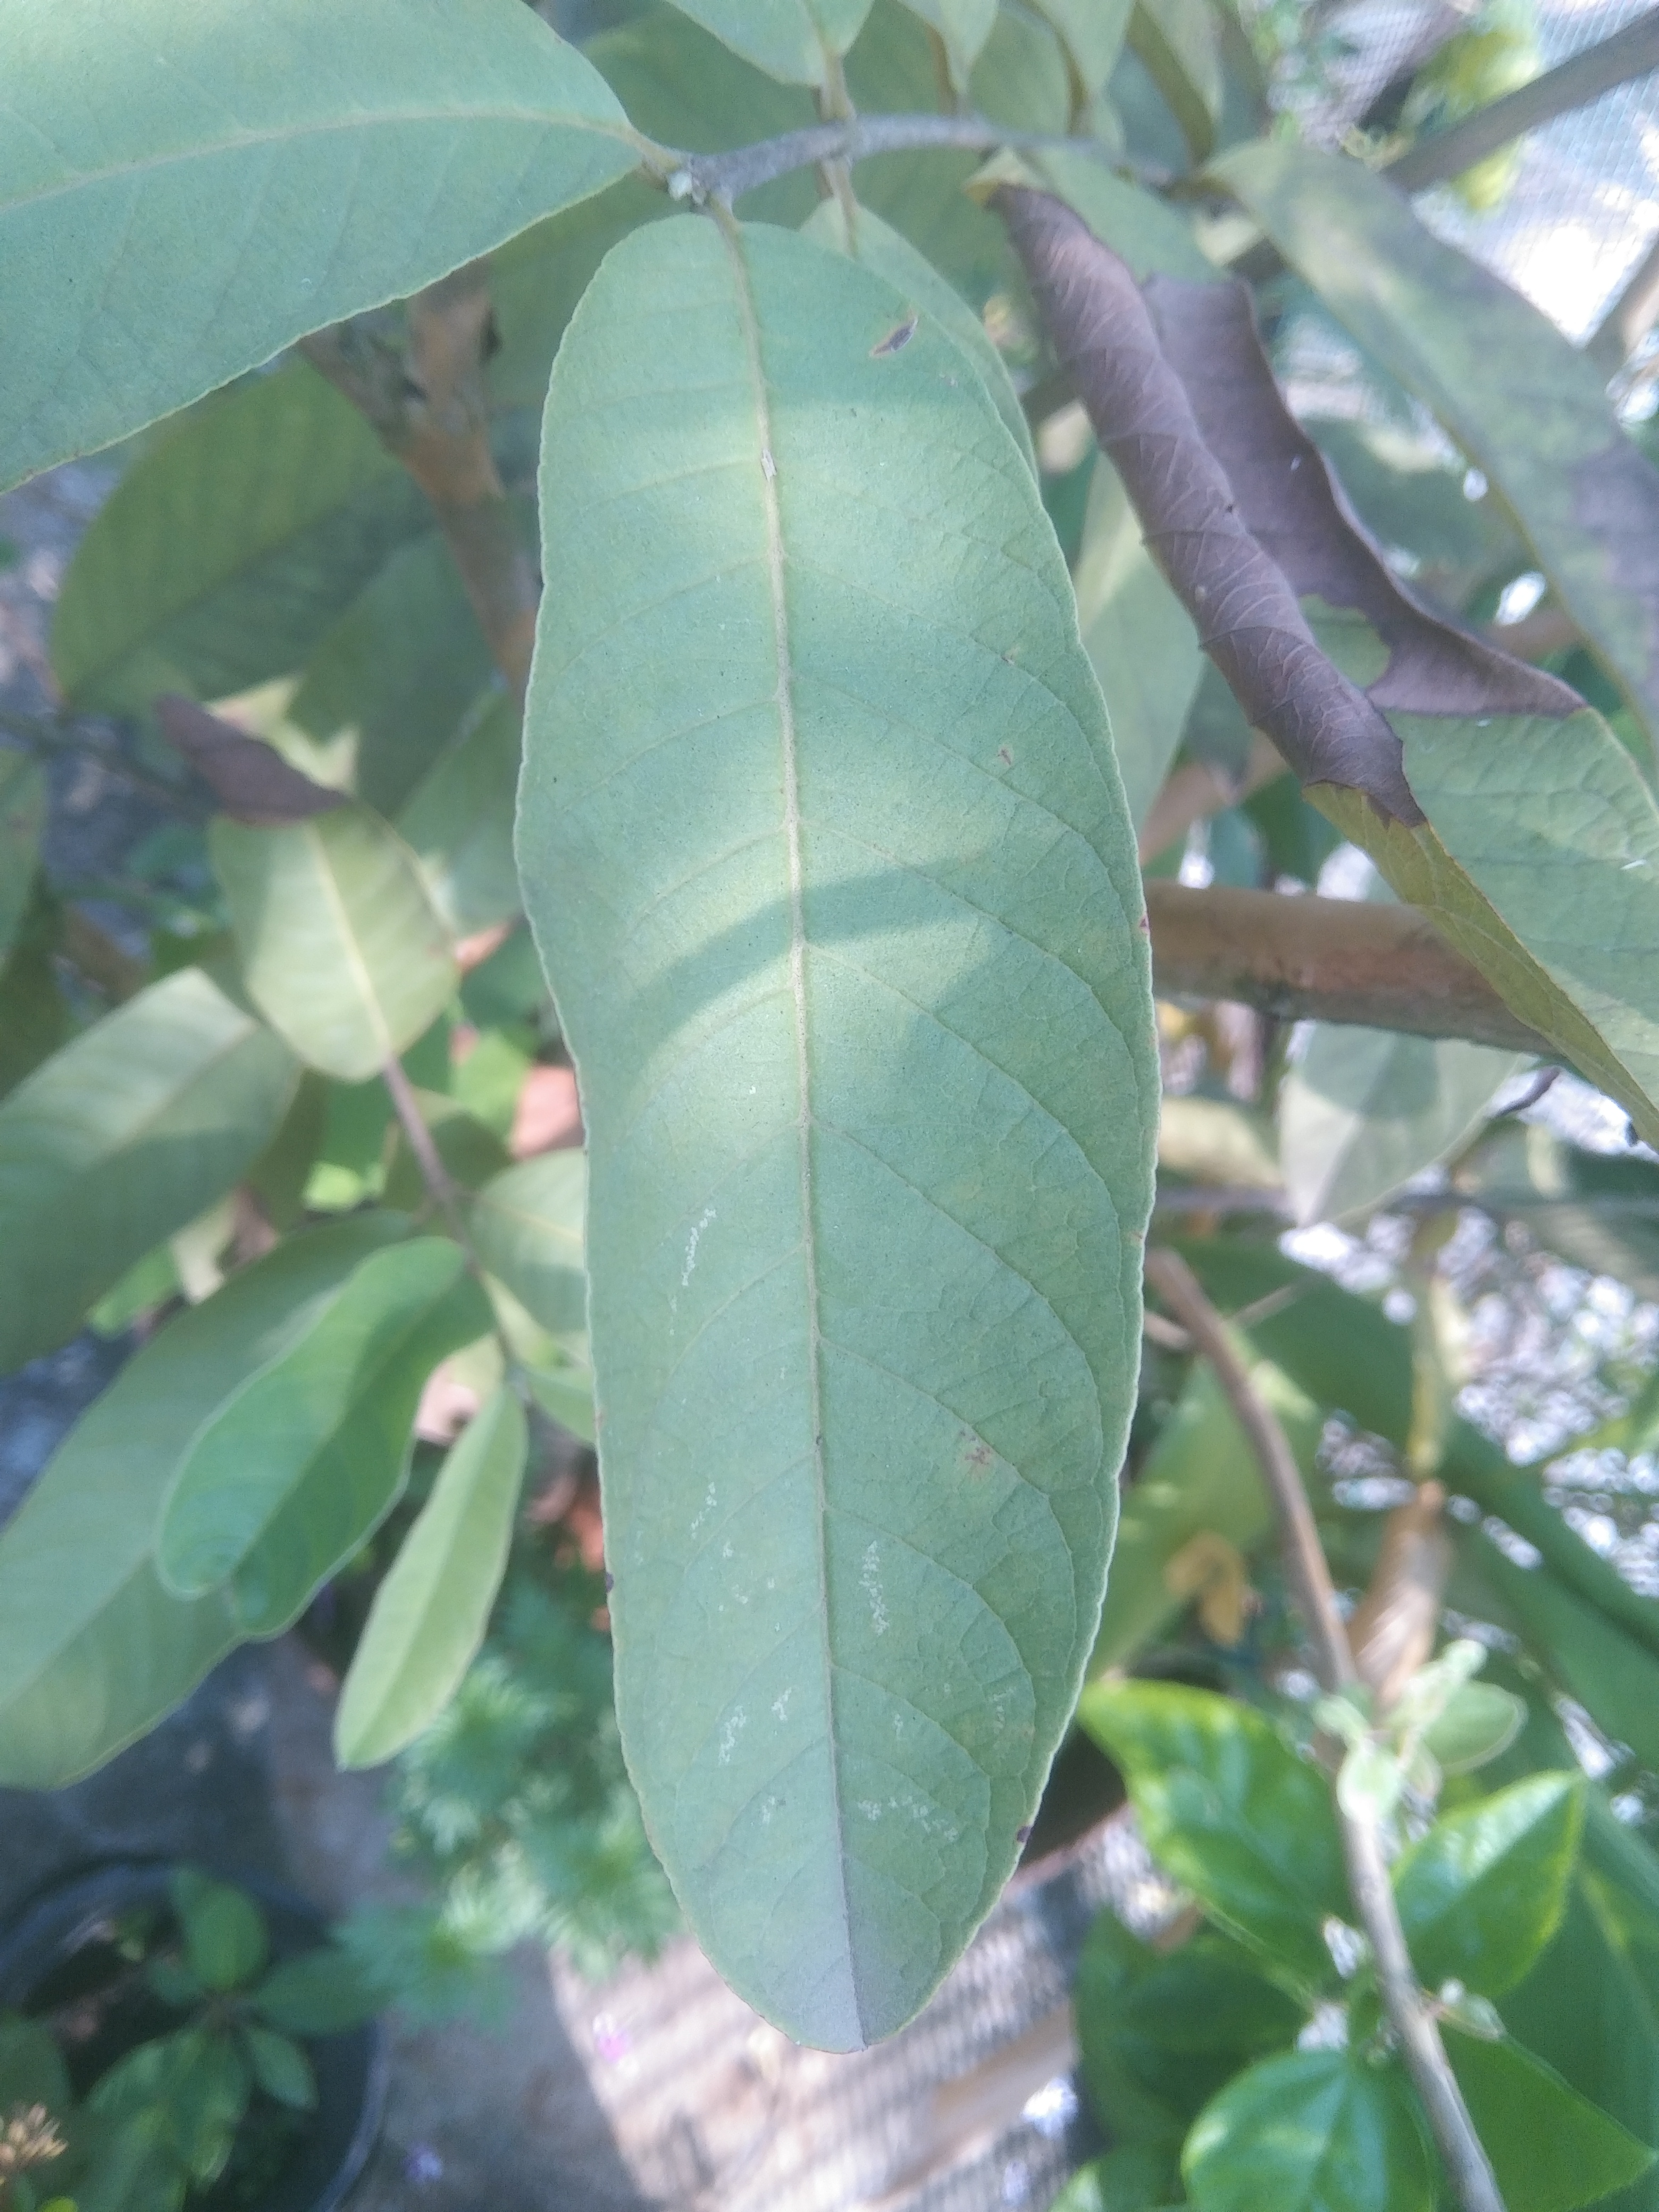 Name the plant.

guava
